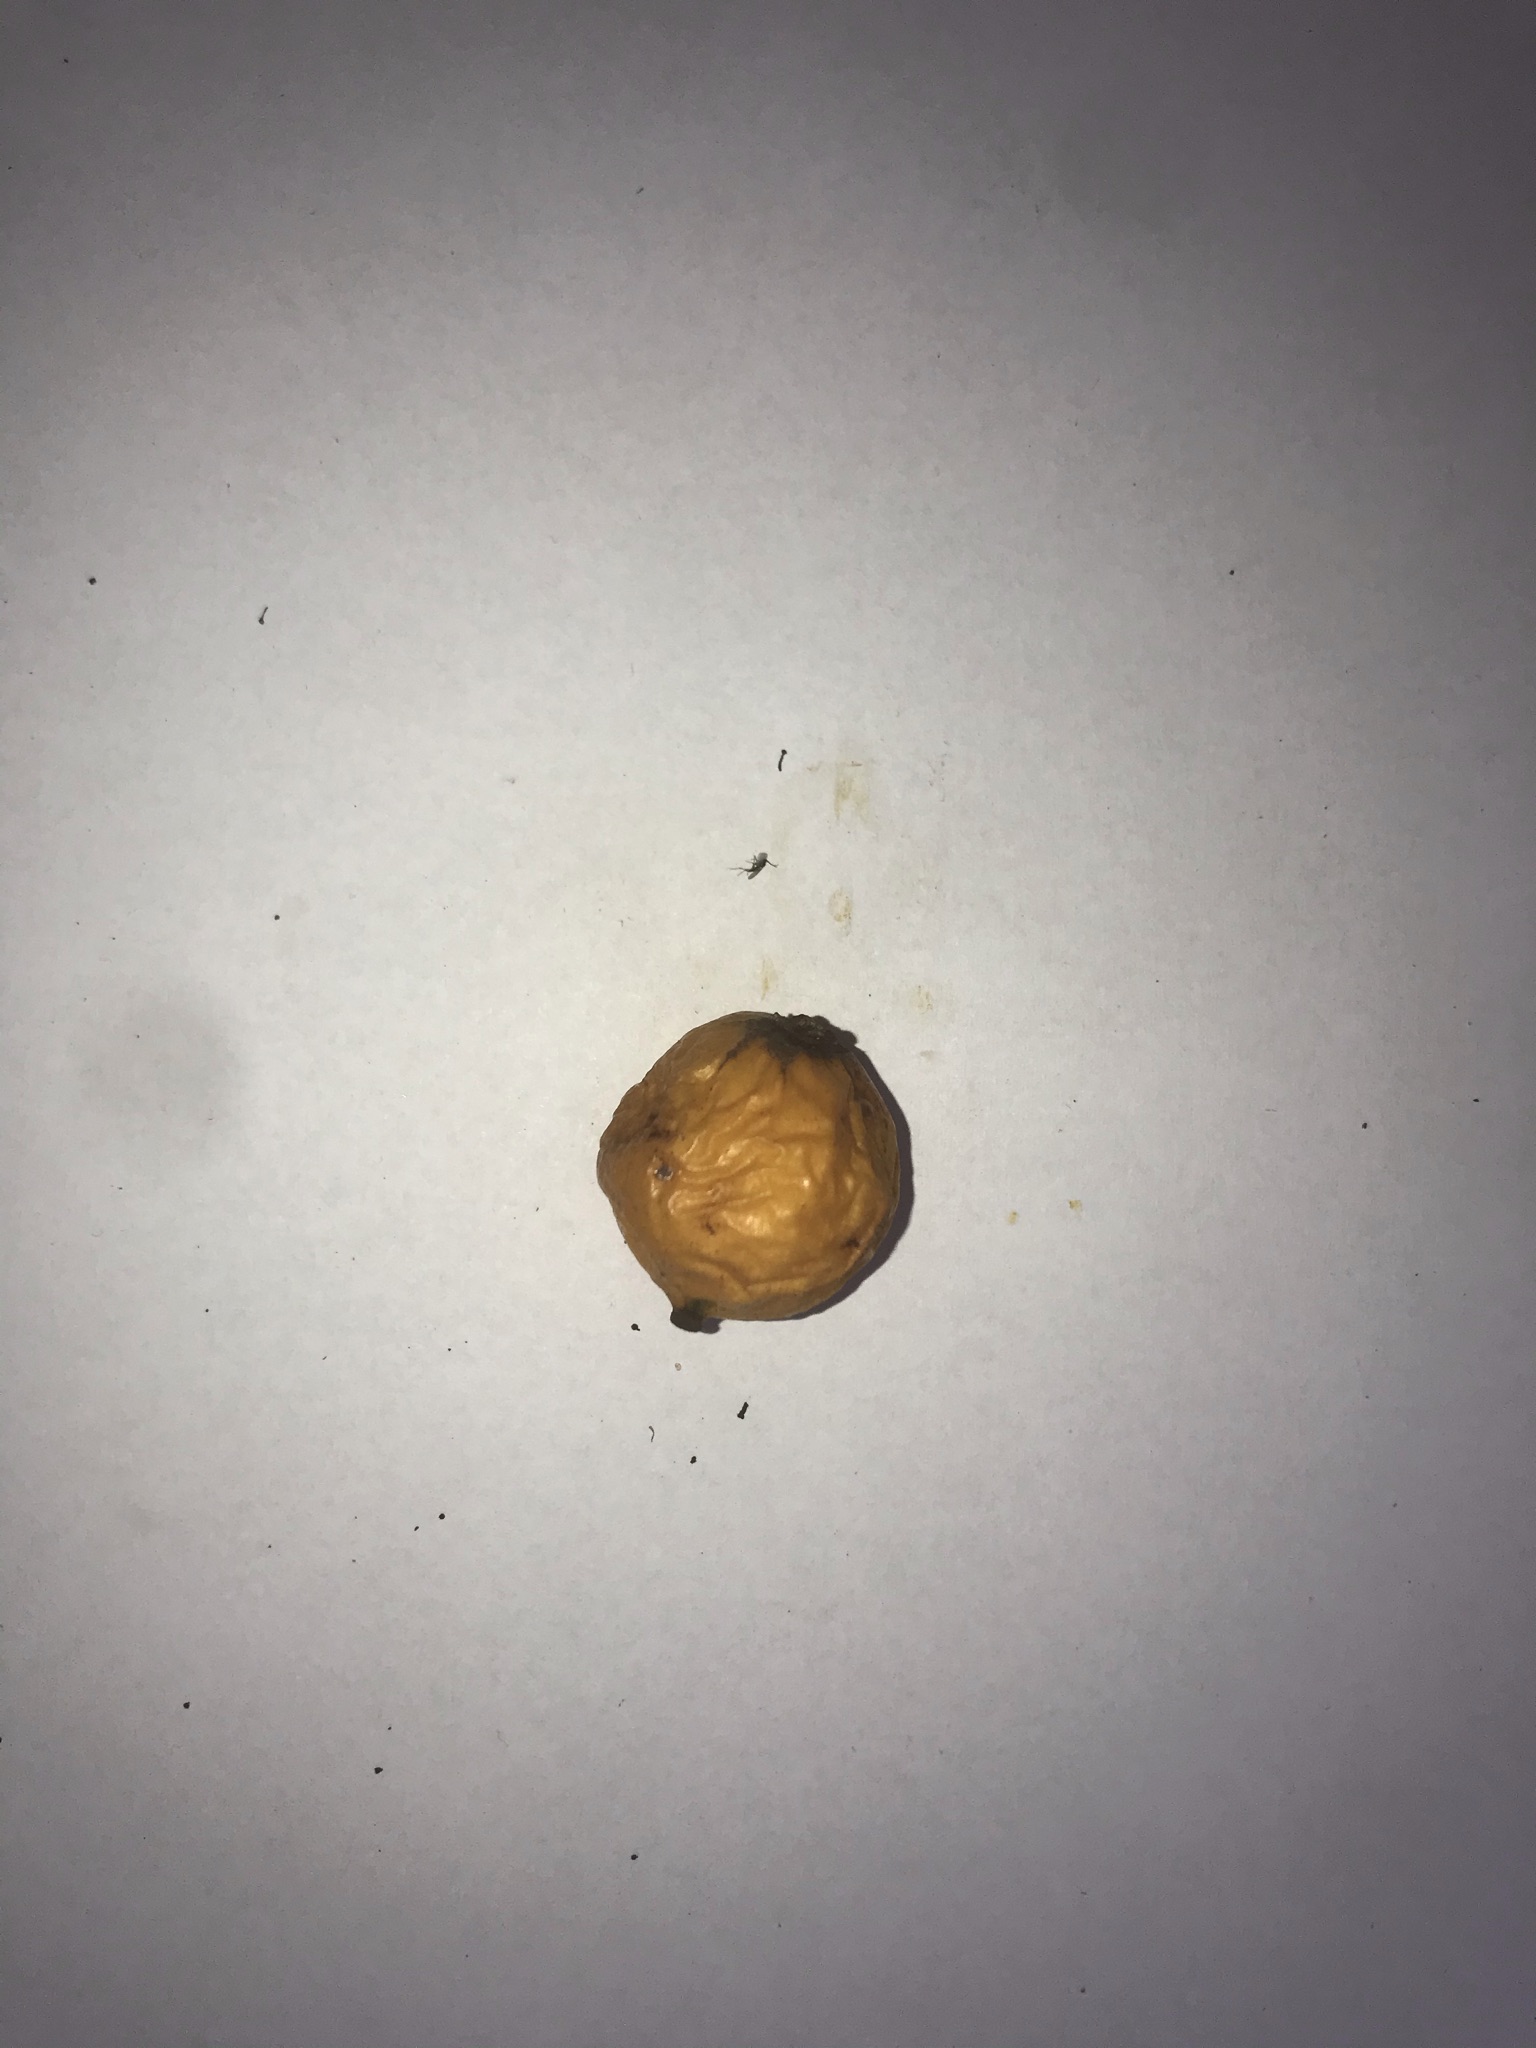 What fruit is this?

abiu
